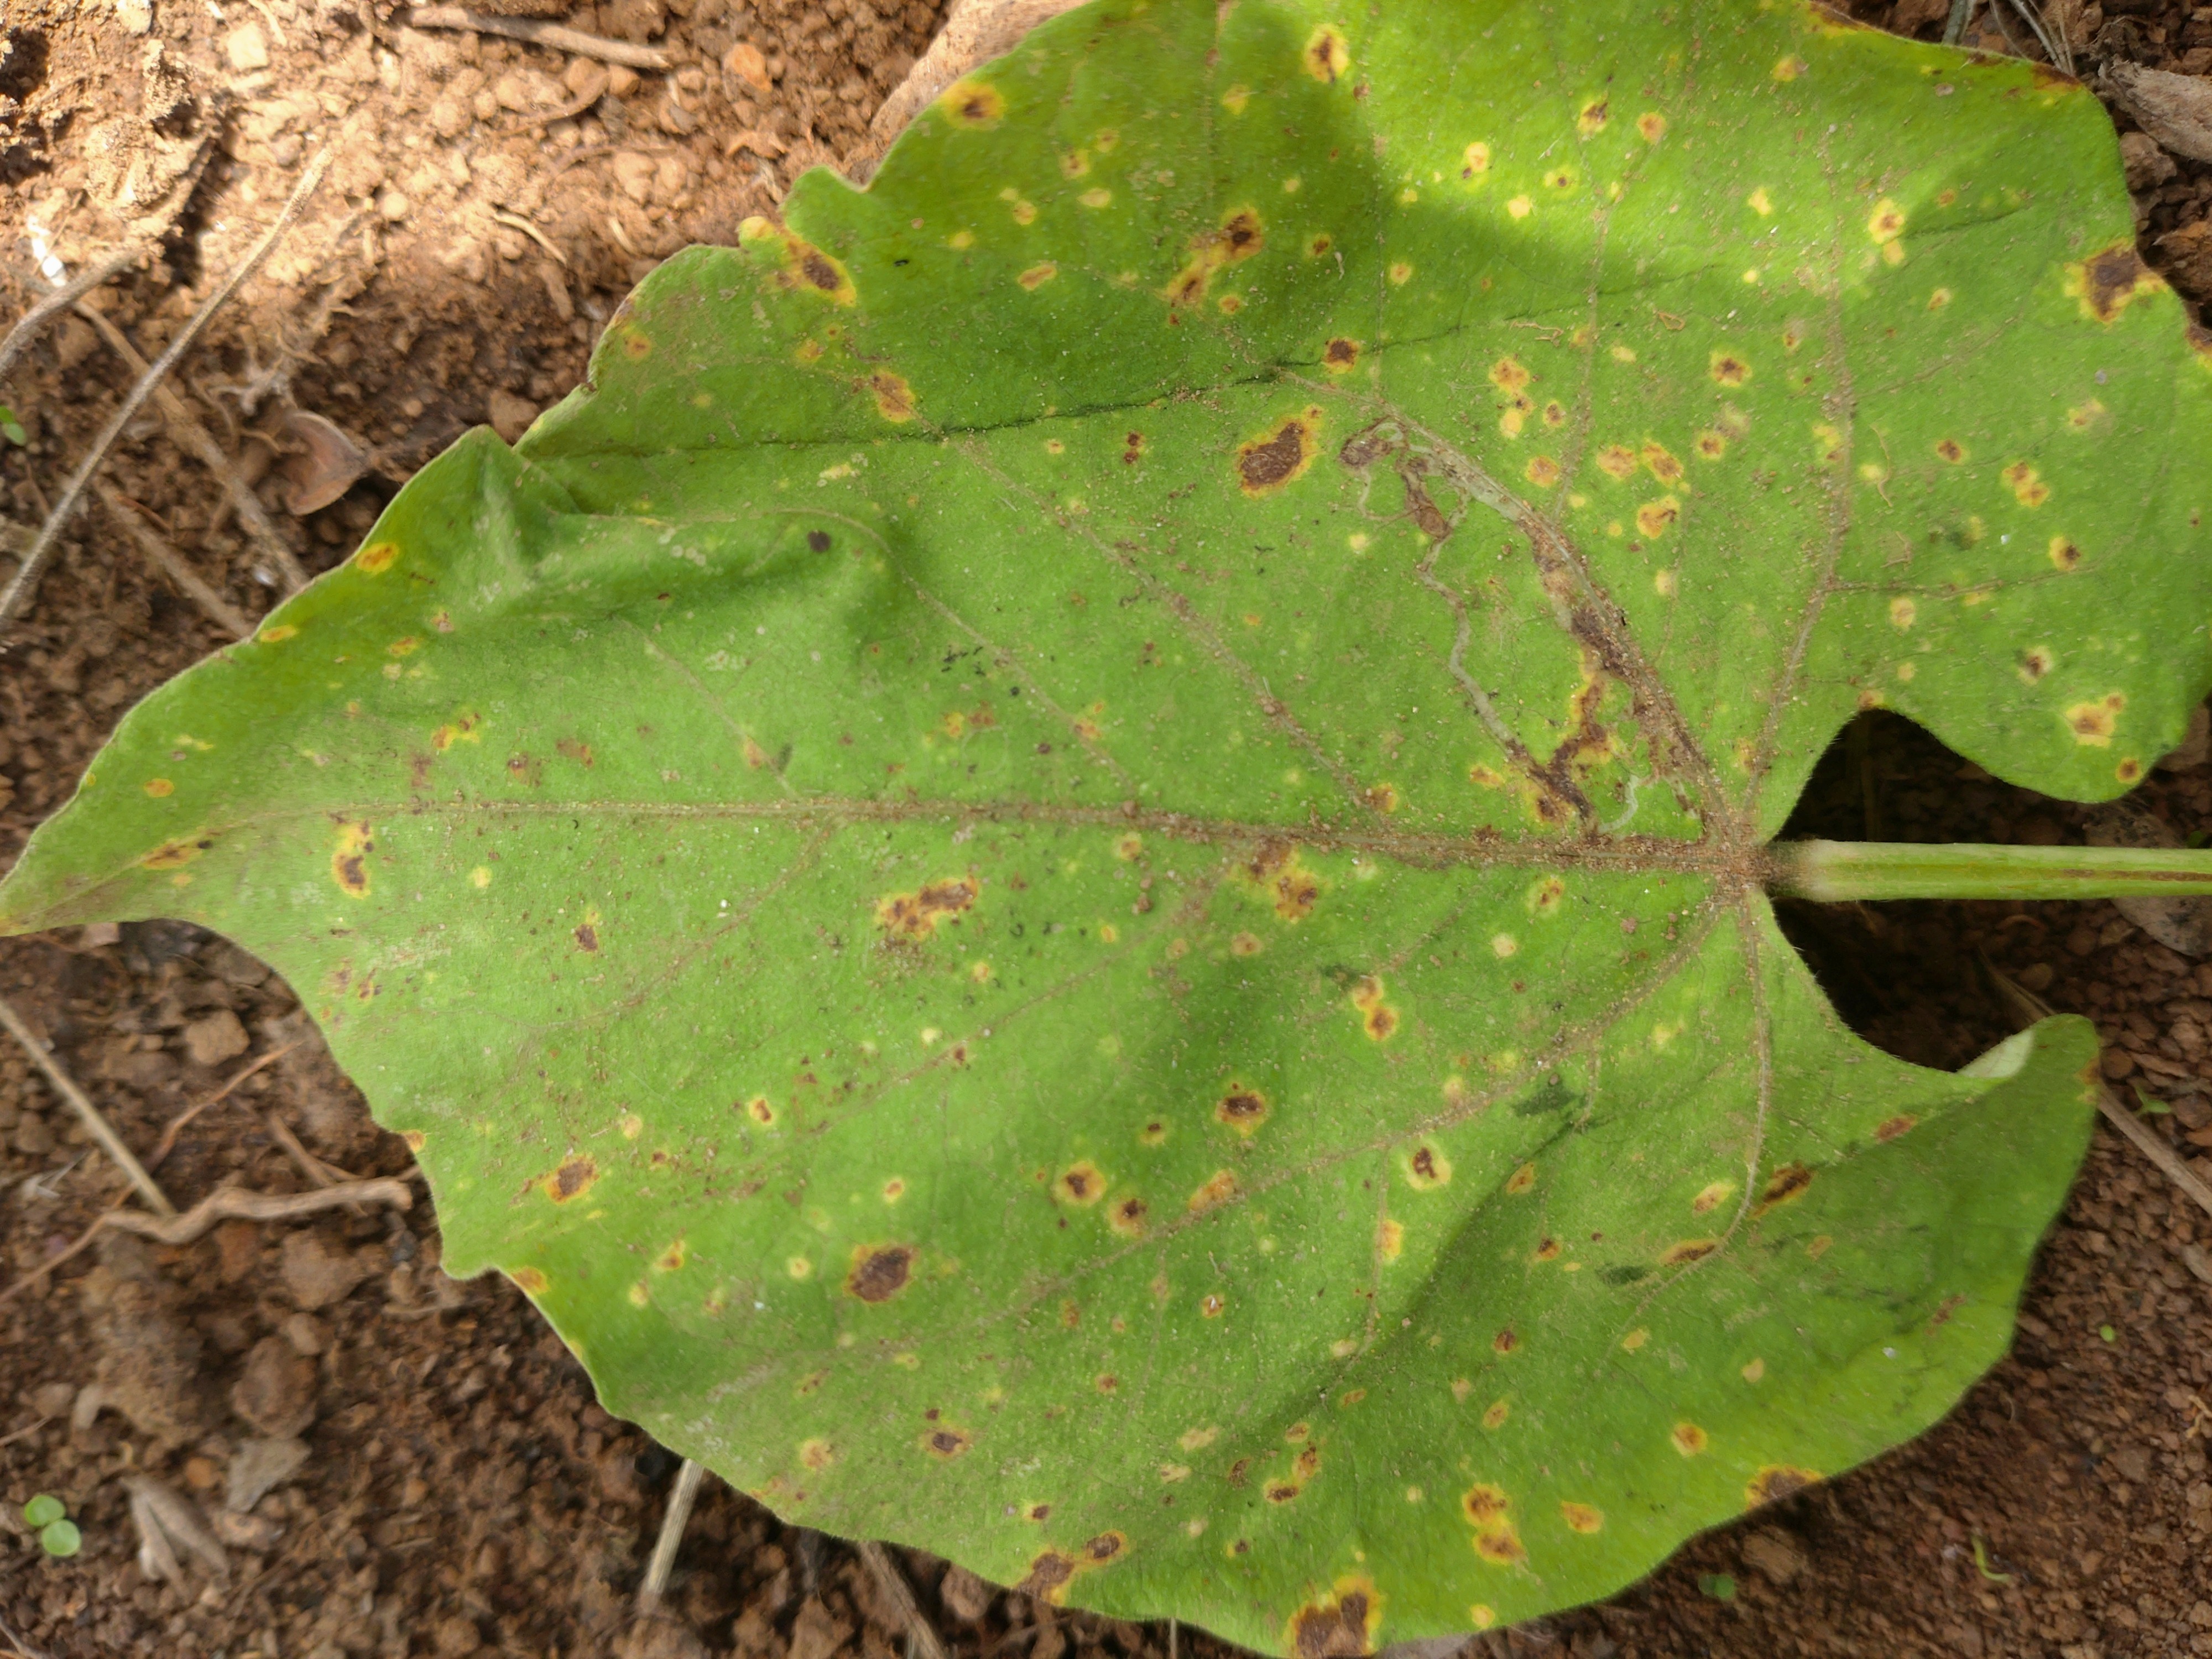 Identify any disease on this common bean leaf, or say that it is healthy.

rust
